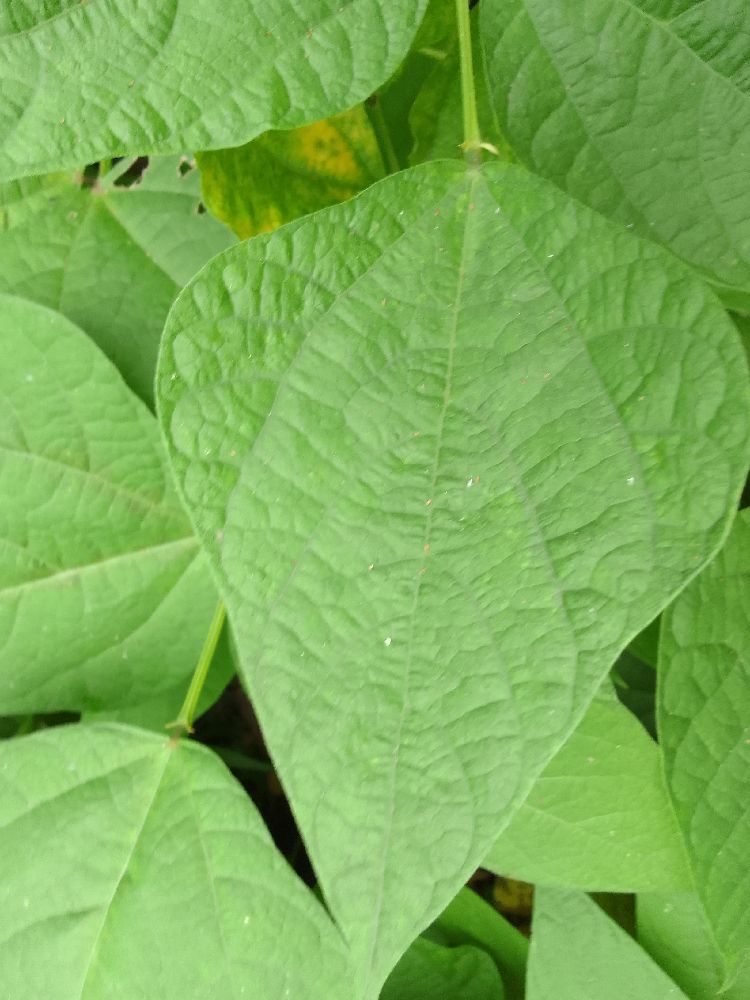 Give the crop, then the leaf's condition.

common bean, healthy
